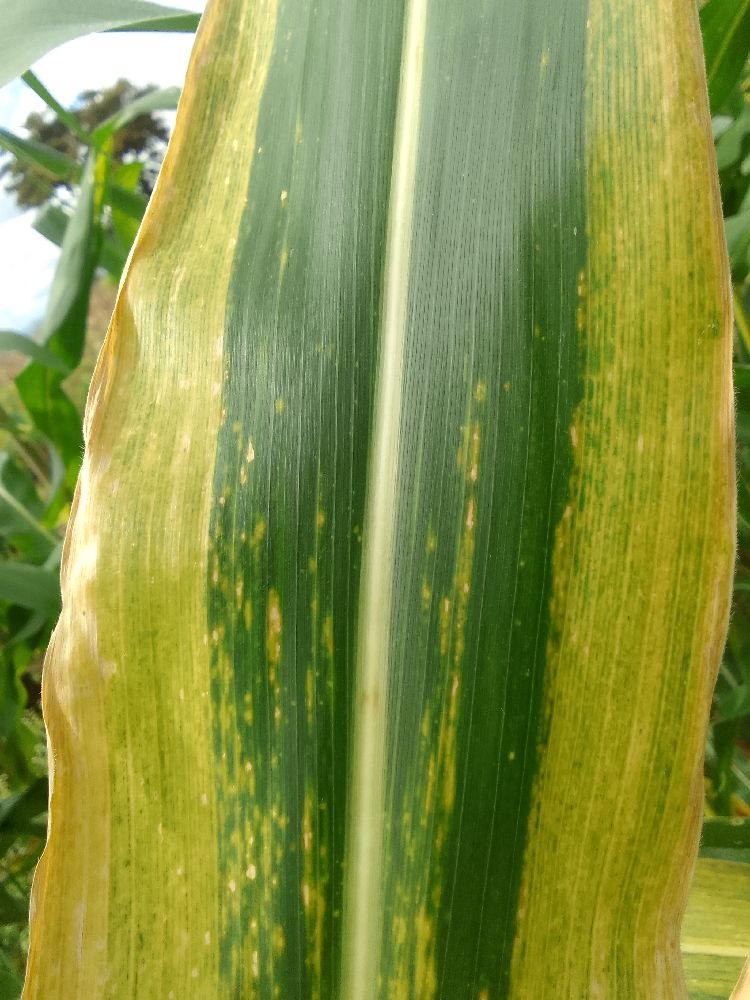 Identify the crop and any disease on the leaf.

maize, maize lethal necrosis
